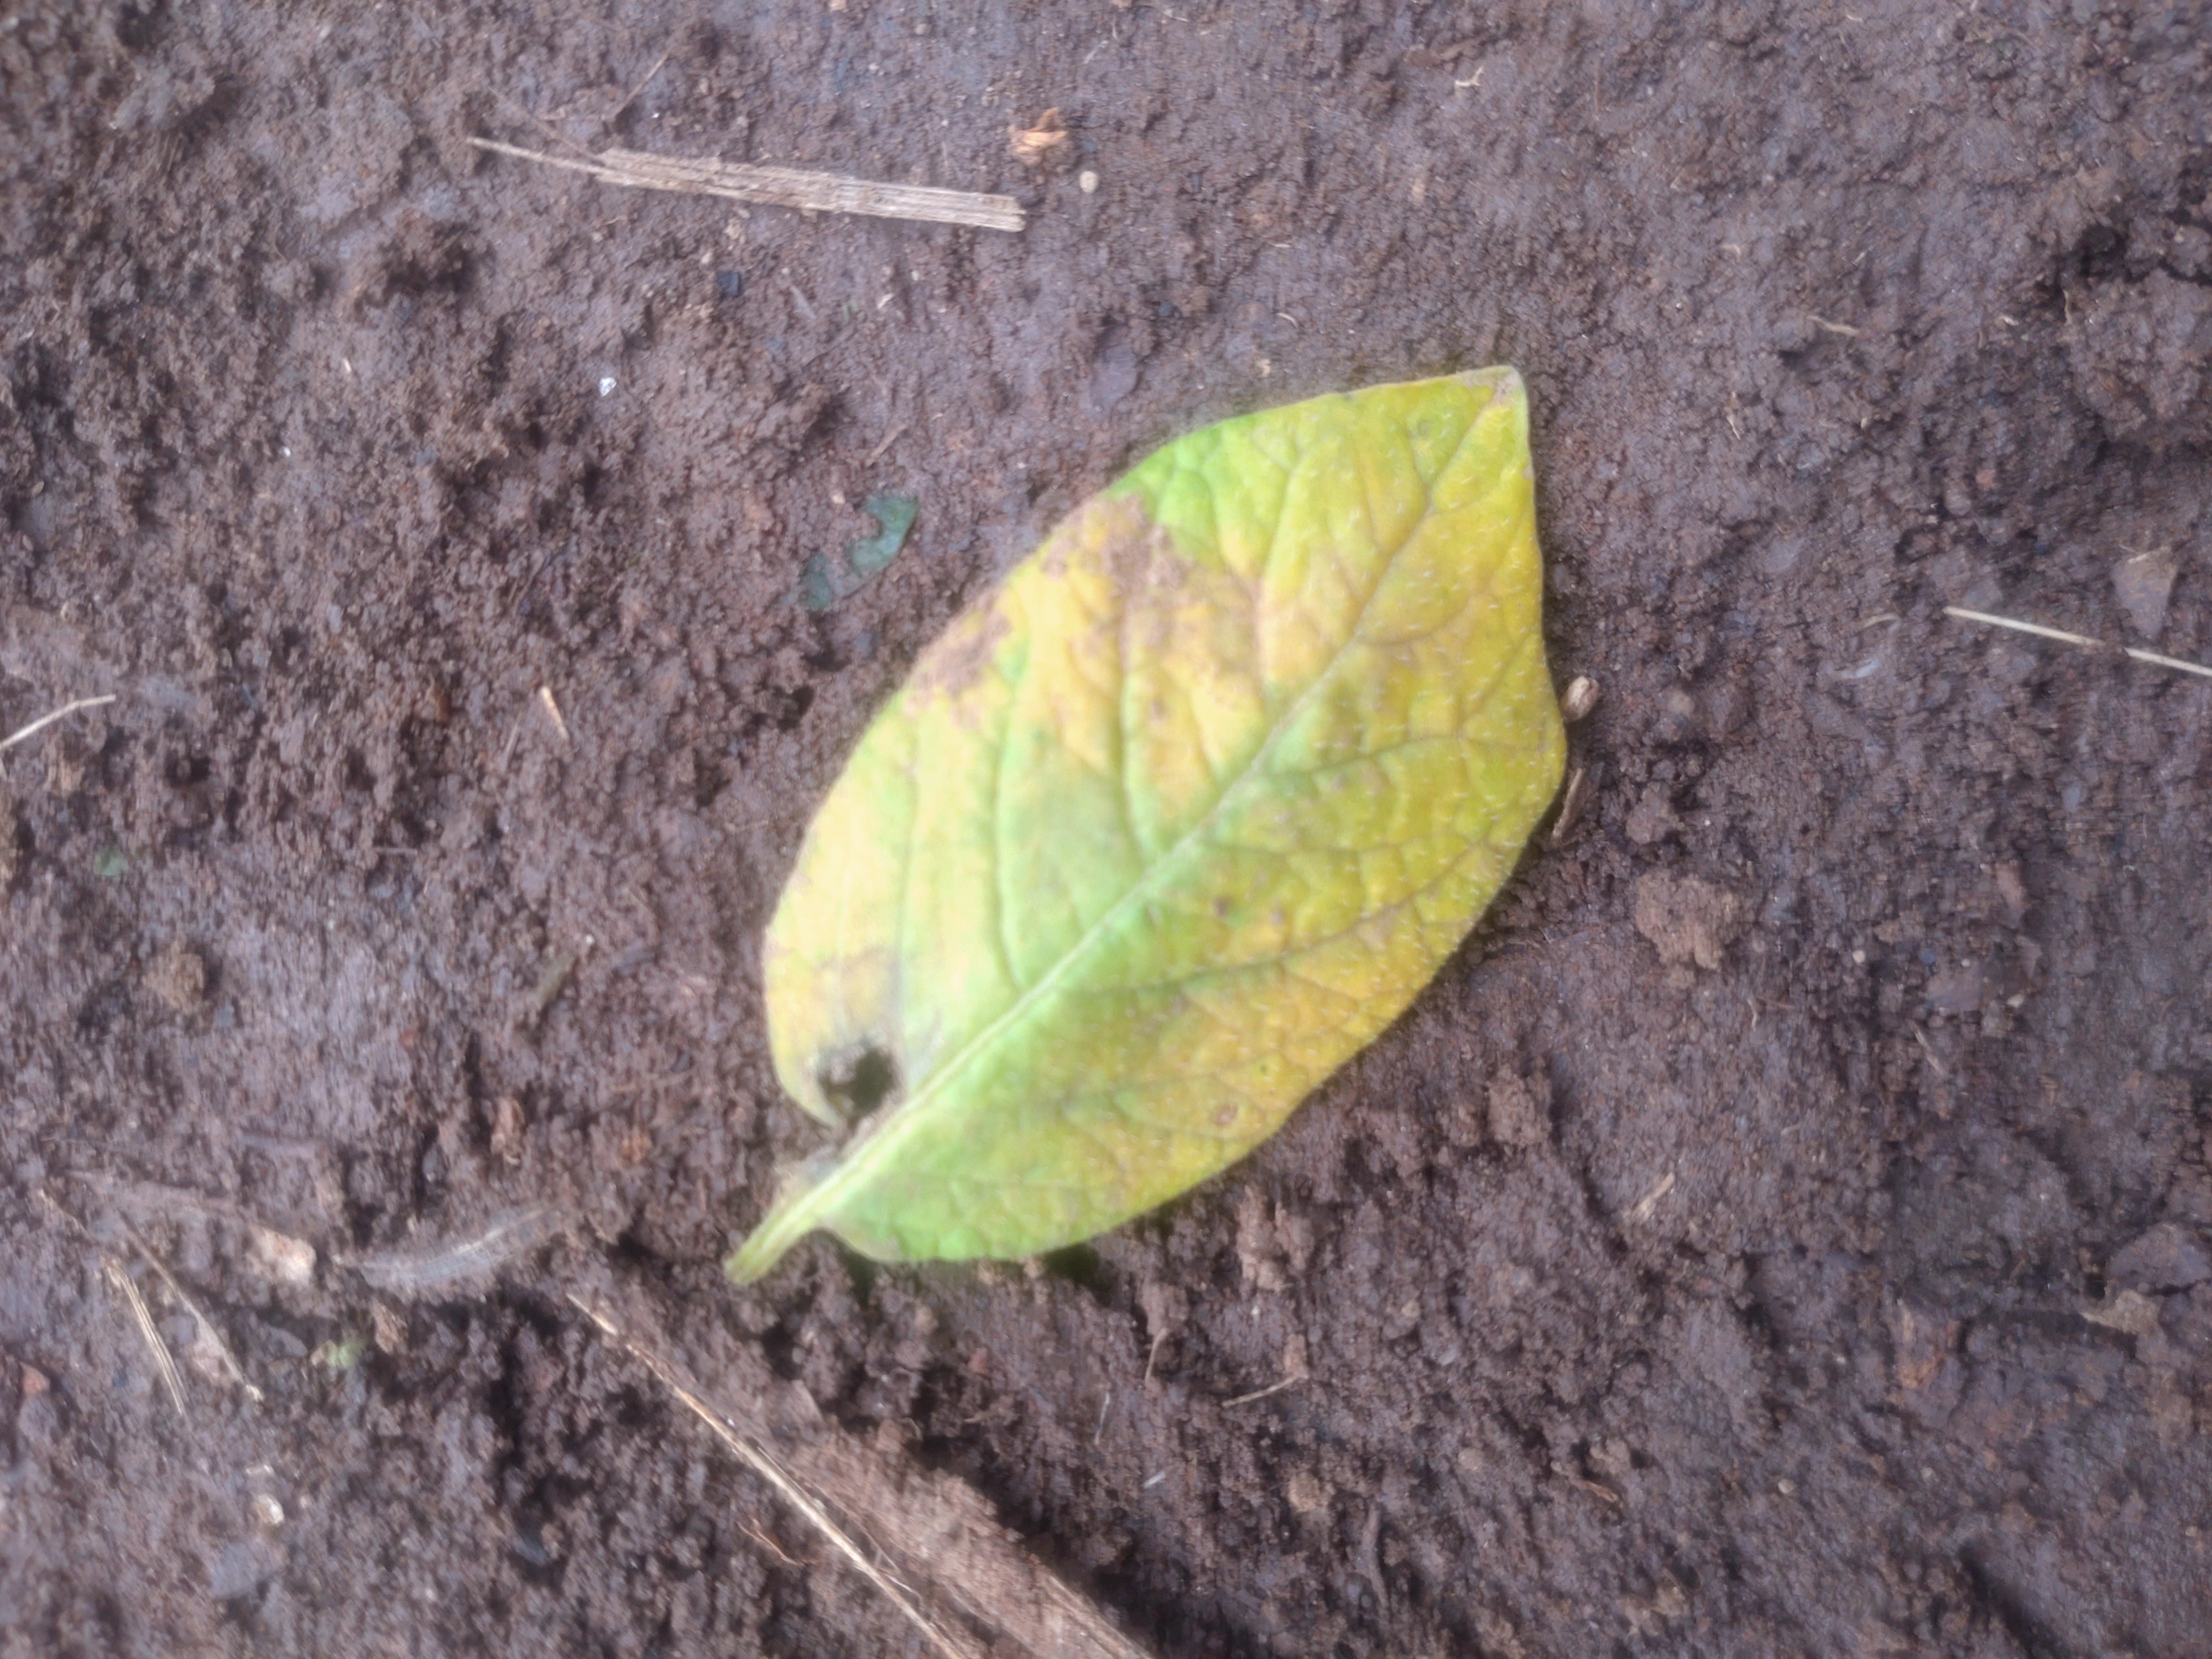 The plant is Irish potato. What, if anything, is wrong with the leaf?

late blight
